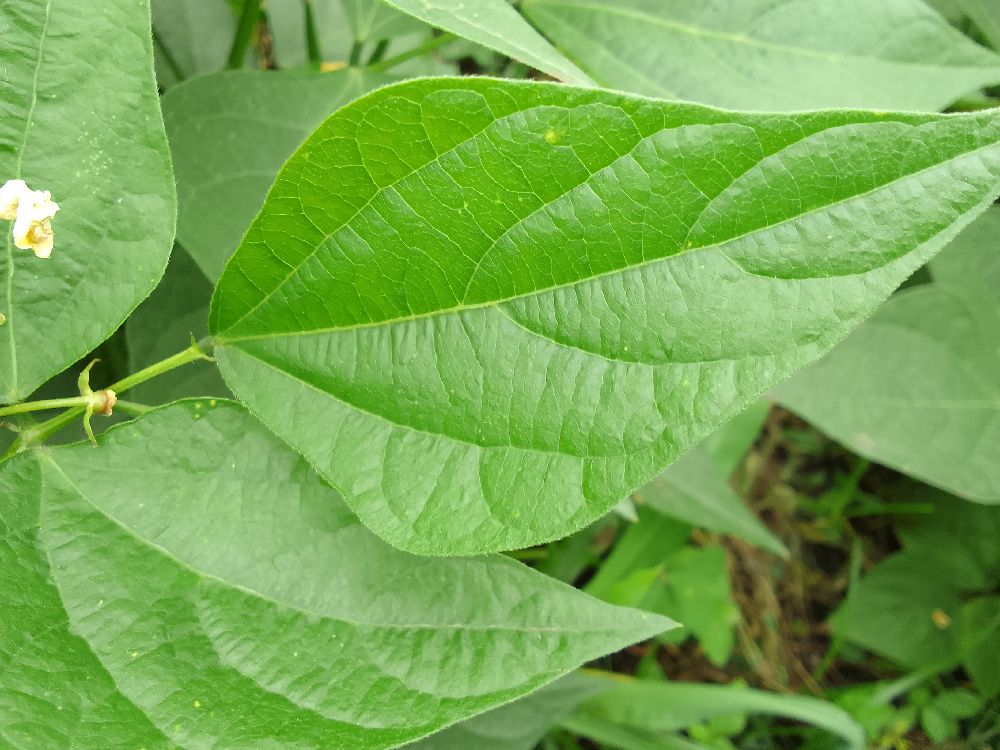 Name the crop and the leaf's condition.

common bean, healthy
